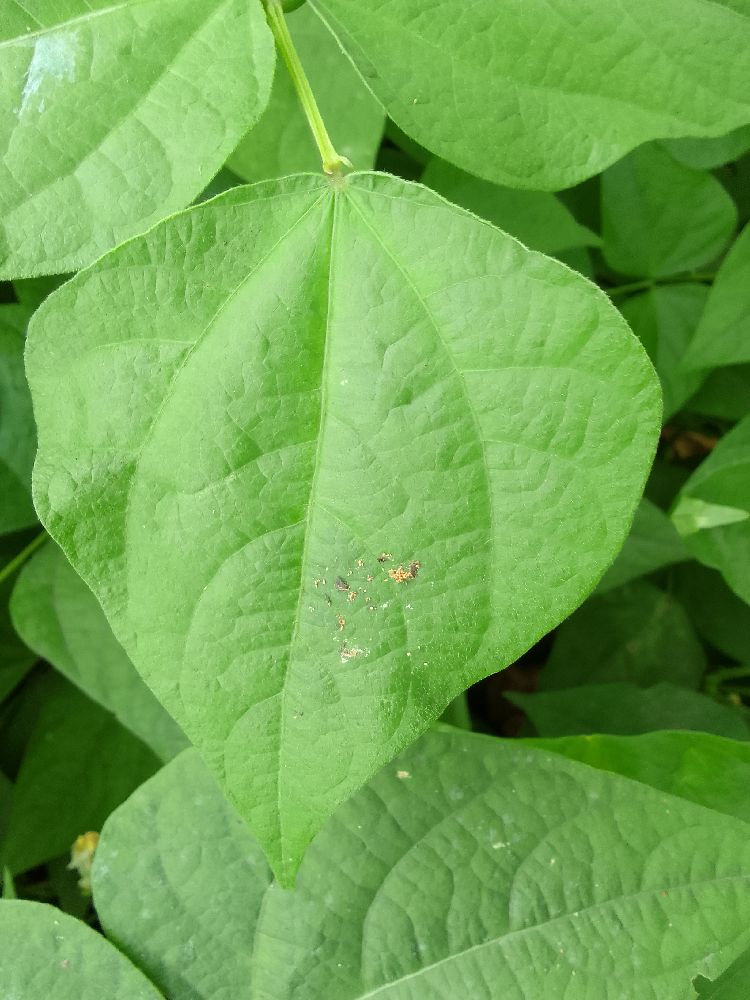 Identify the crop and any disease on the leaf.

common bean, healthy
